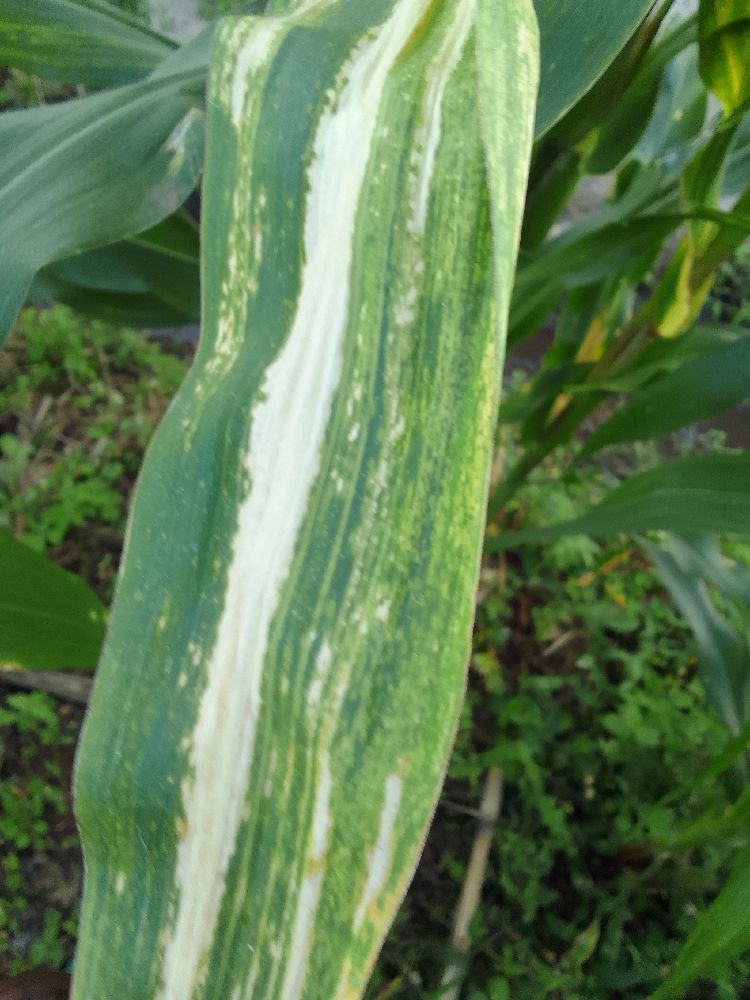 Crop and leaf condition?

maize, maize lethal necrosis
